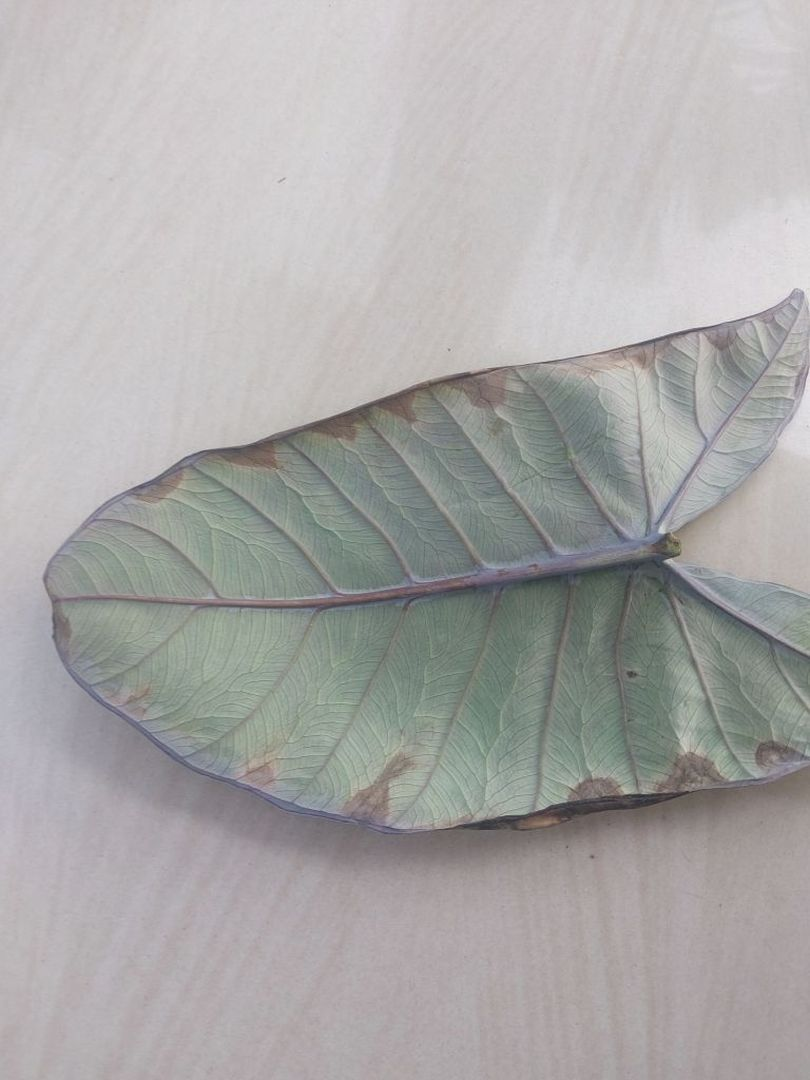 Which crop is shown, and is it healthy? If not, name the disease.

taro, leaf blight
